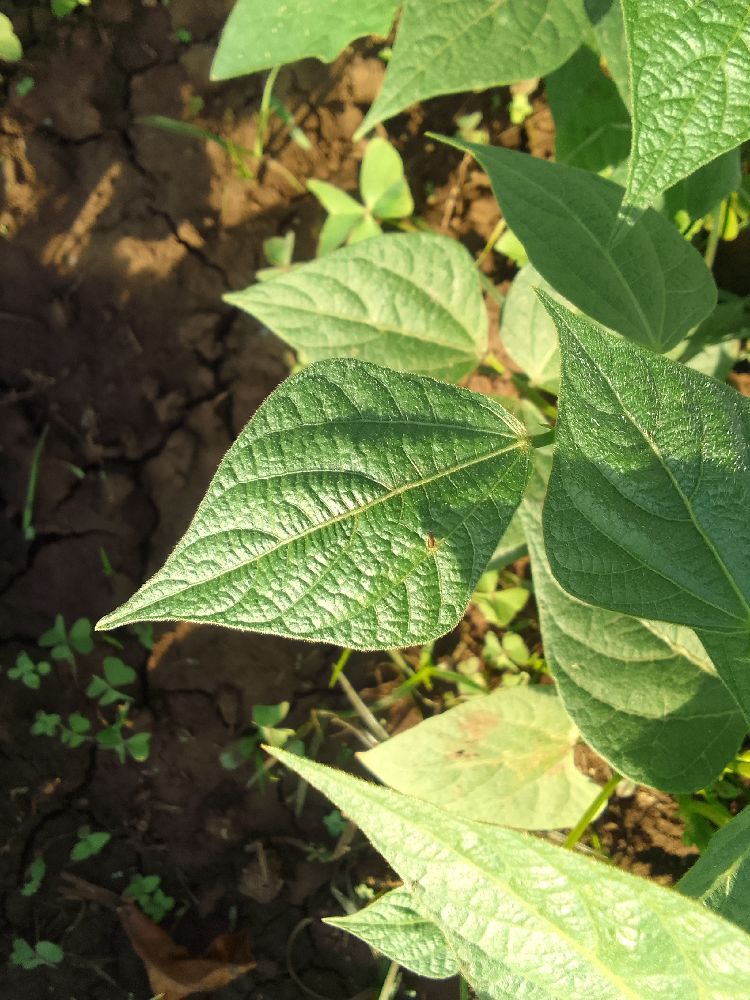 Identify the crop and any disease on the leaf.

common bean, healthy
